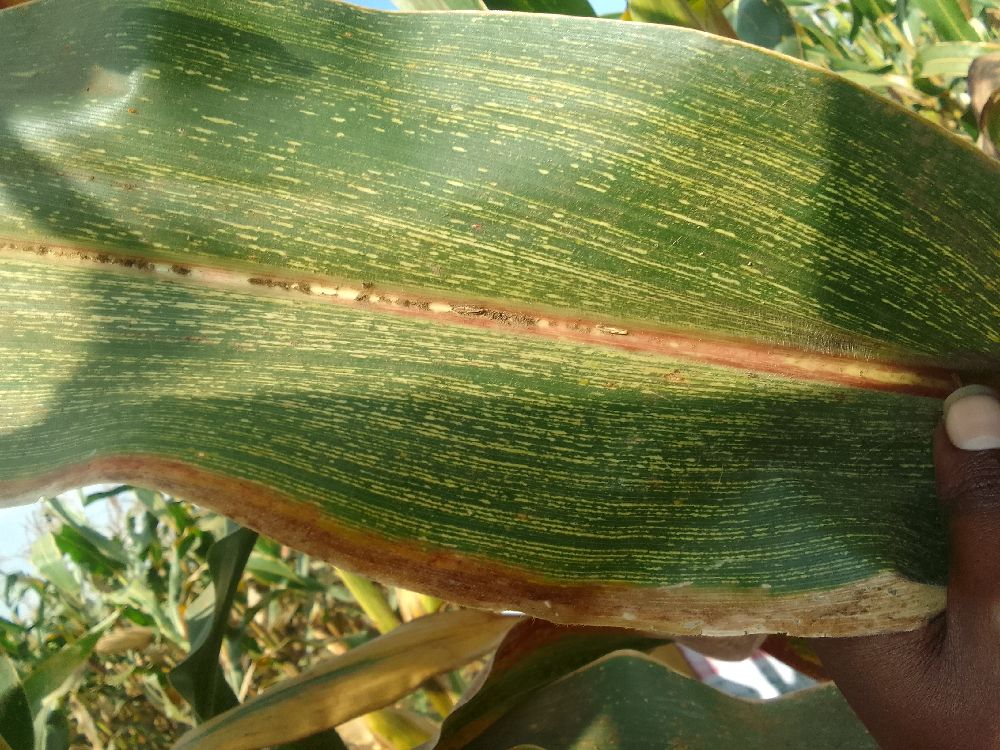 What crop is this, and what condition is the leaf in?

maize, maize streak virus
